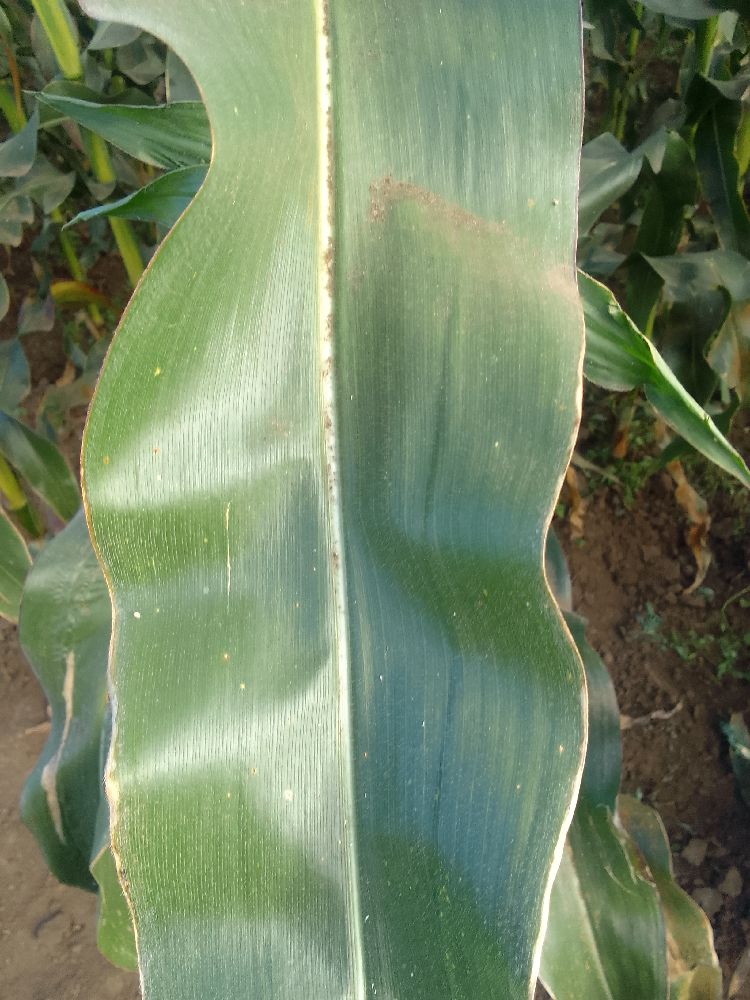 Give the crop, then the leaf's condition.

maize, healthy
